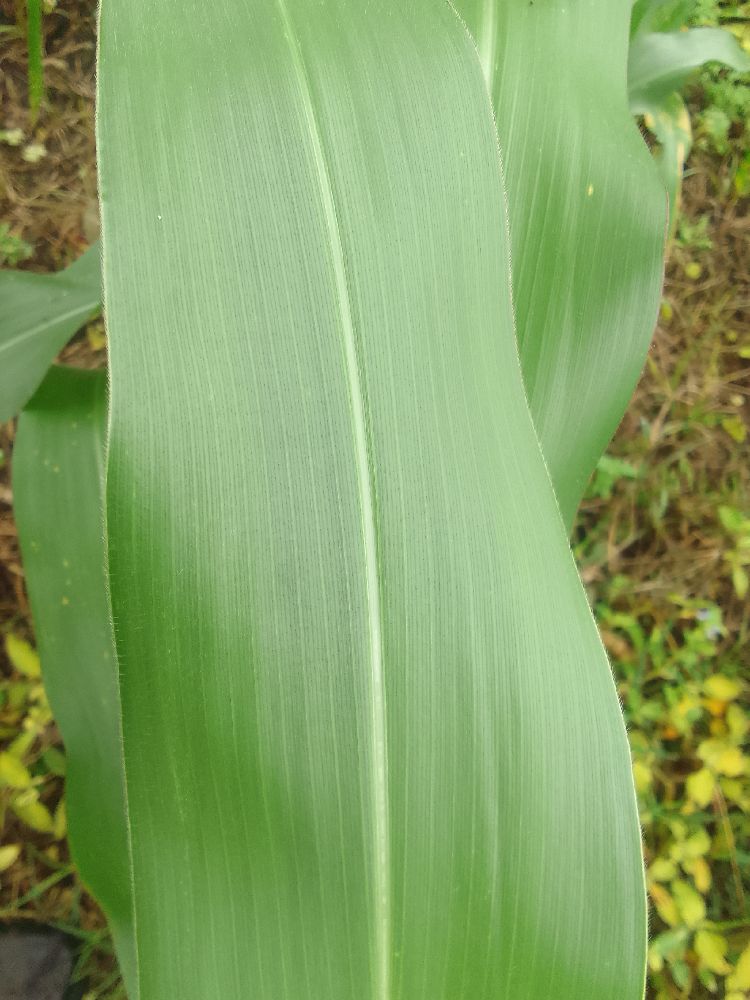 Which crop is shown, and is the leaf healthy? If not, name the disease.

maize, healthy
